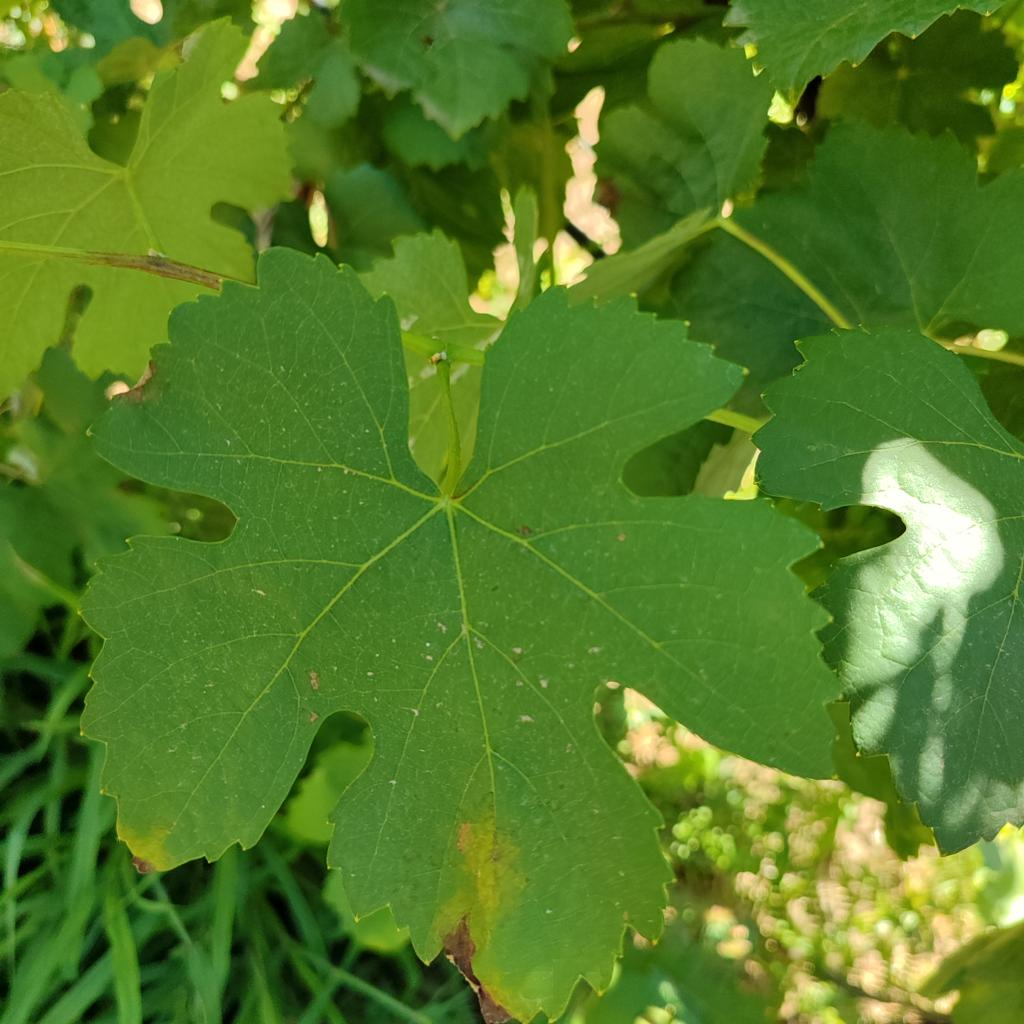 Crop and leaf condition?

grapevine, downy mildew
